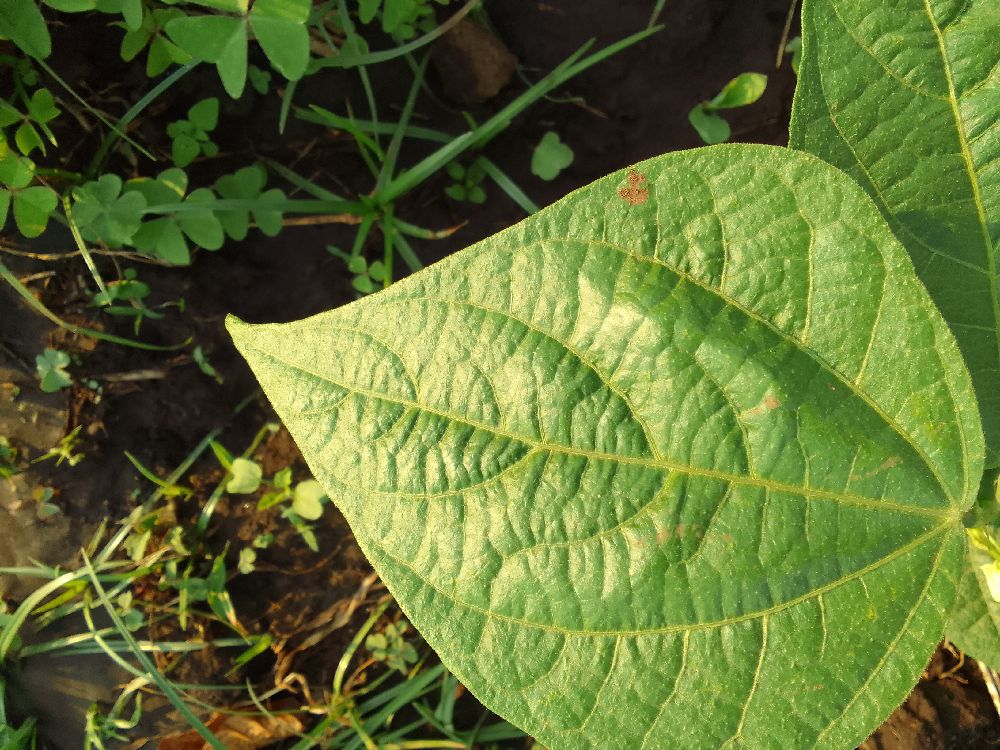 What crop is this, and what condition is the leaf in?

common bean, healthy
